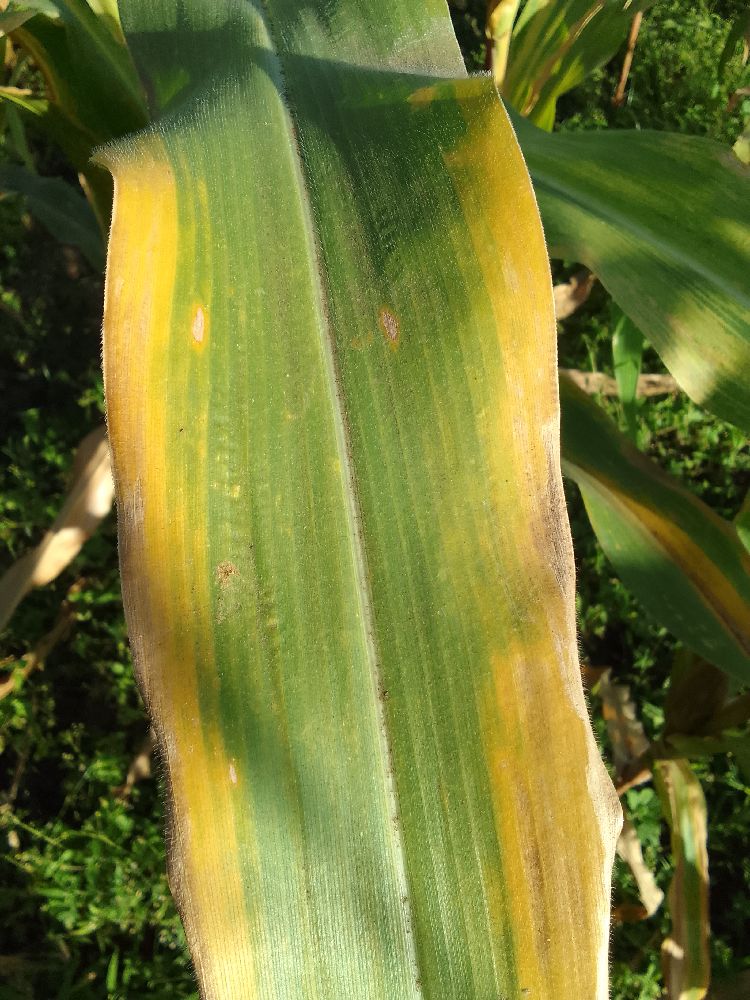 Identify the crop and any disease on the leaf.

maize, maize lethal necrosis
